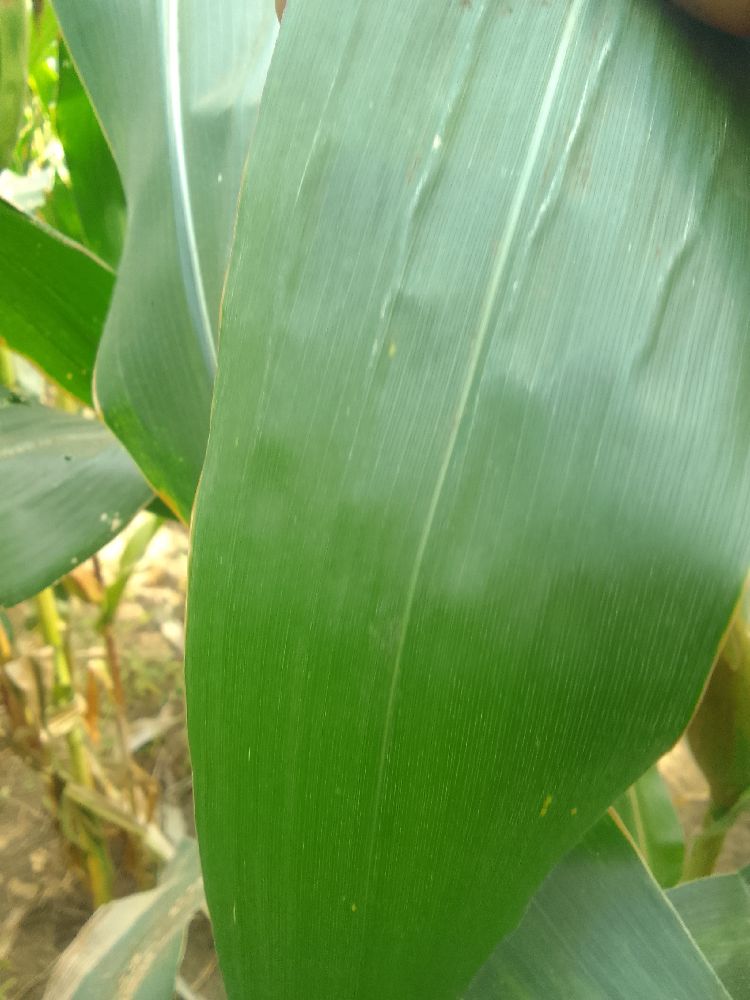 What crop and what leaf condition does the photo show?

maize, healthy
